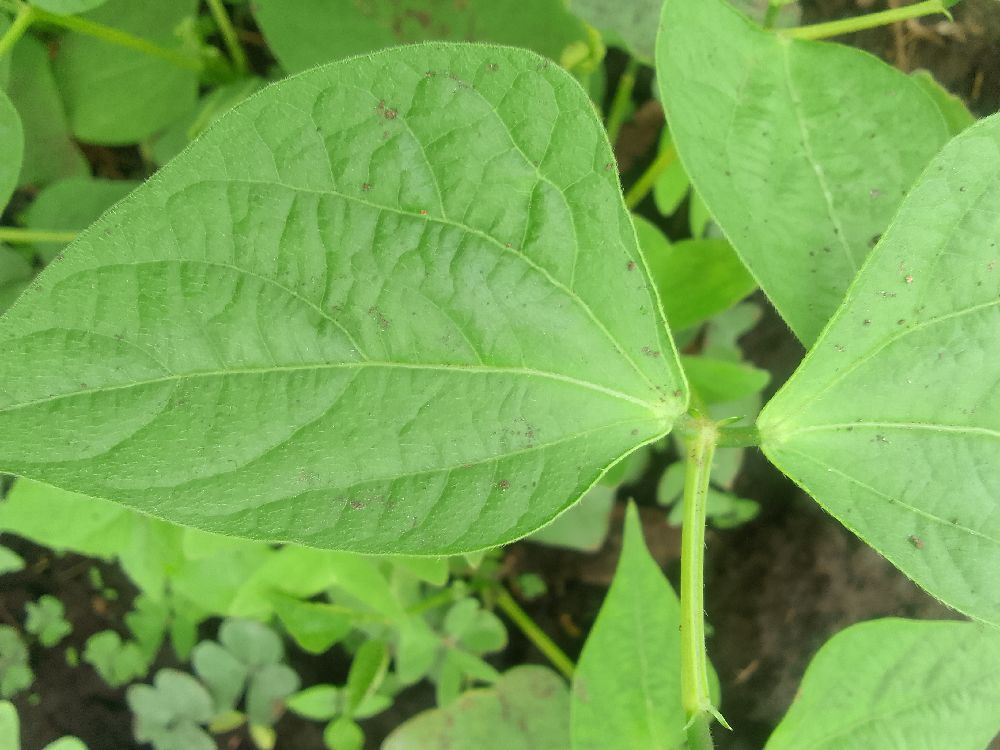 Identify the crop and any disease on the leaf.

common bean, healthy
